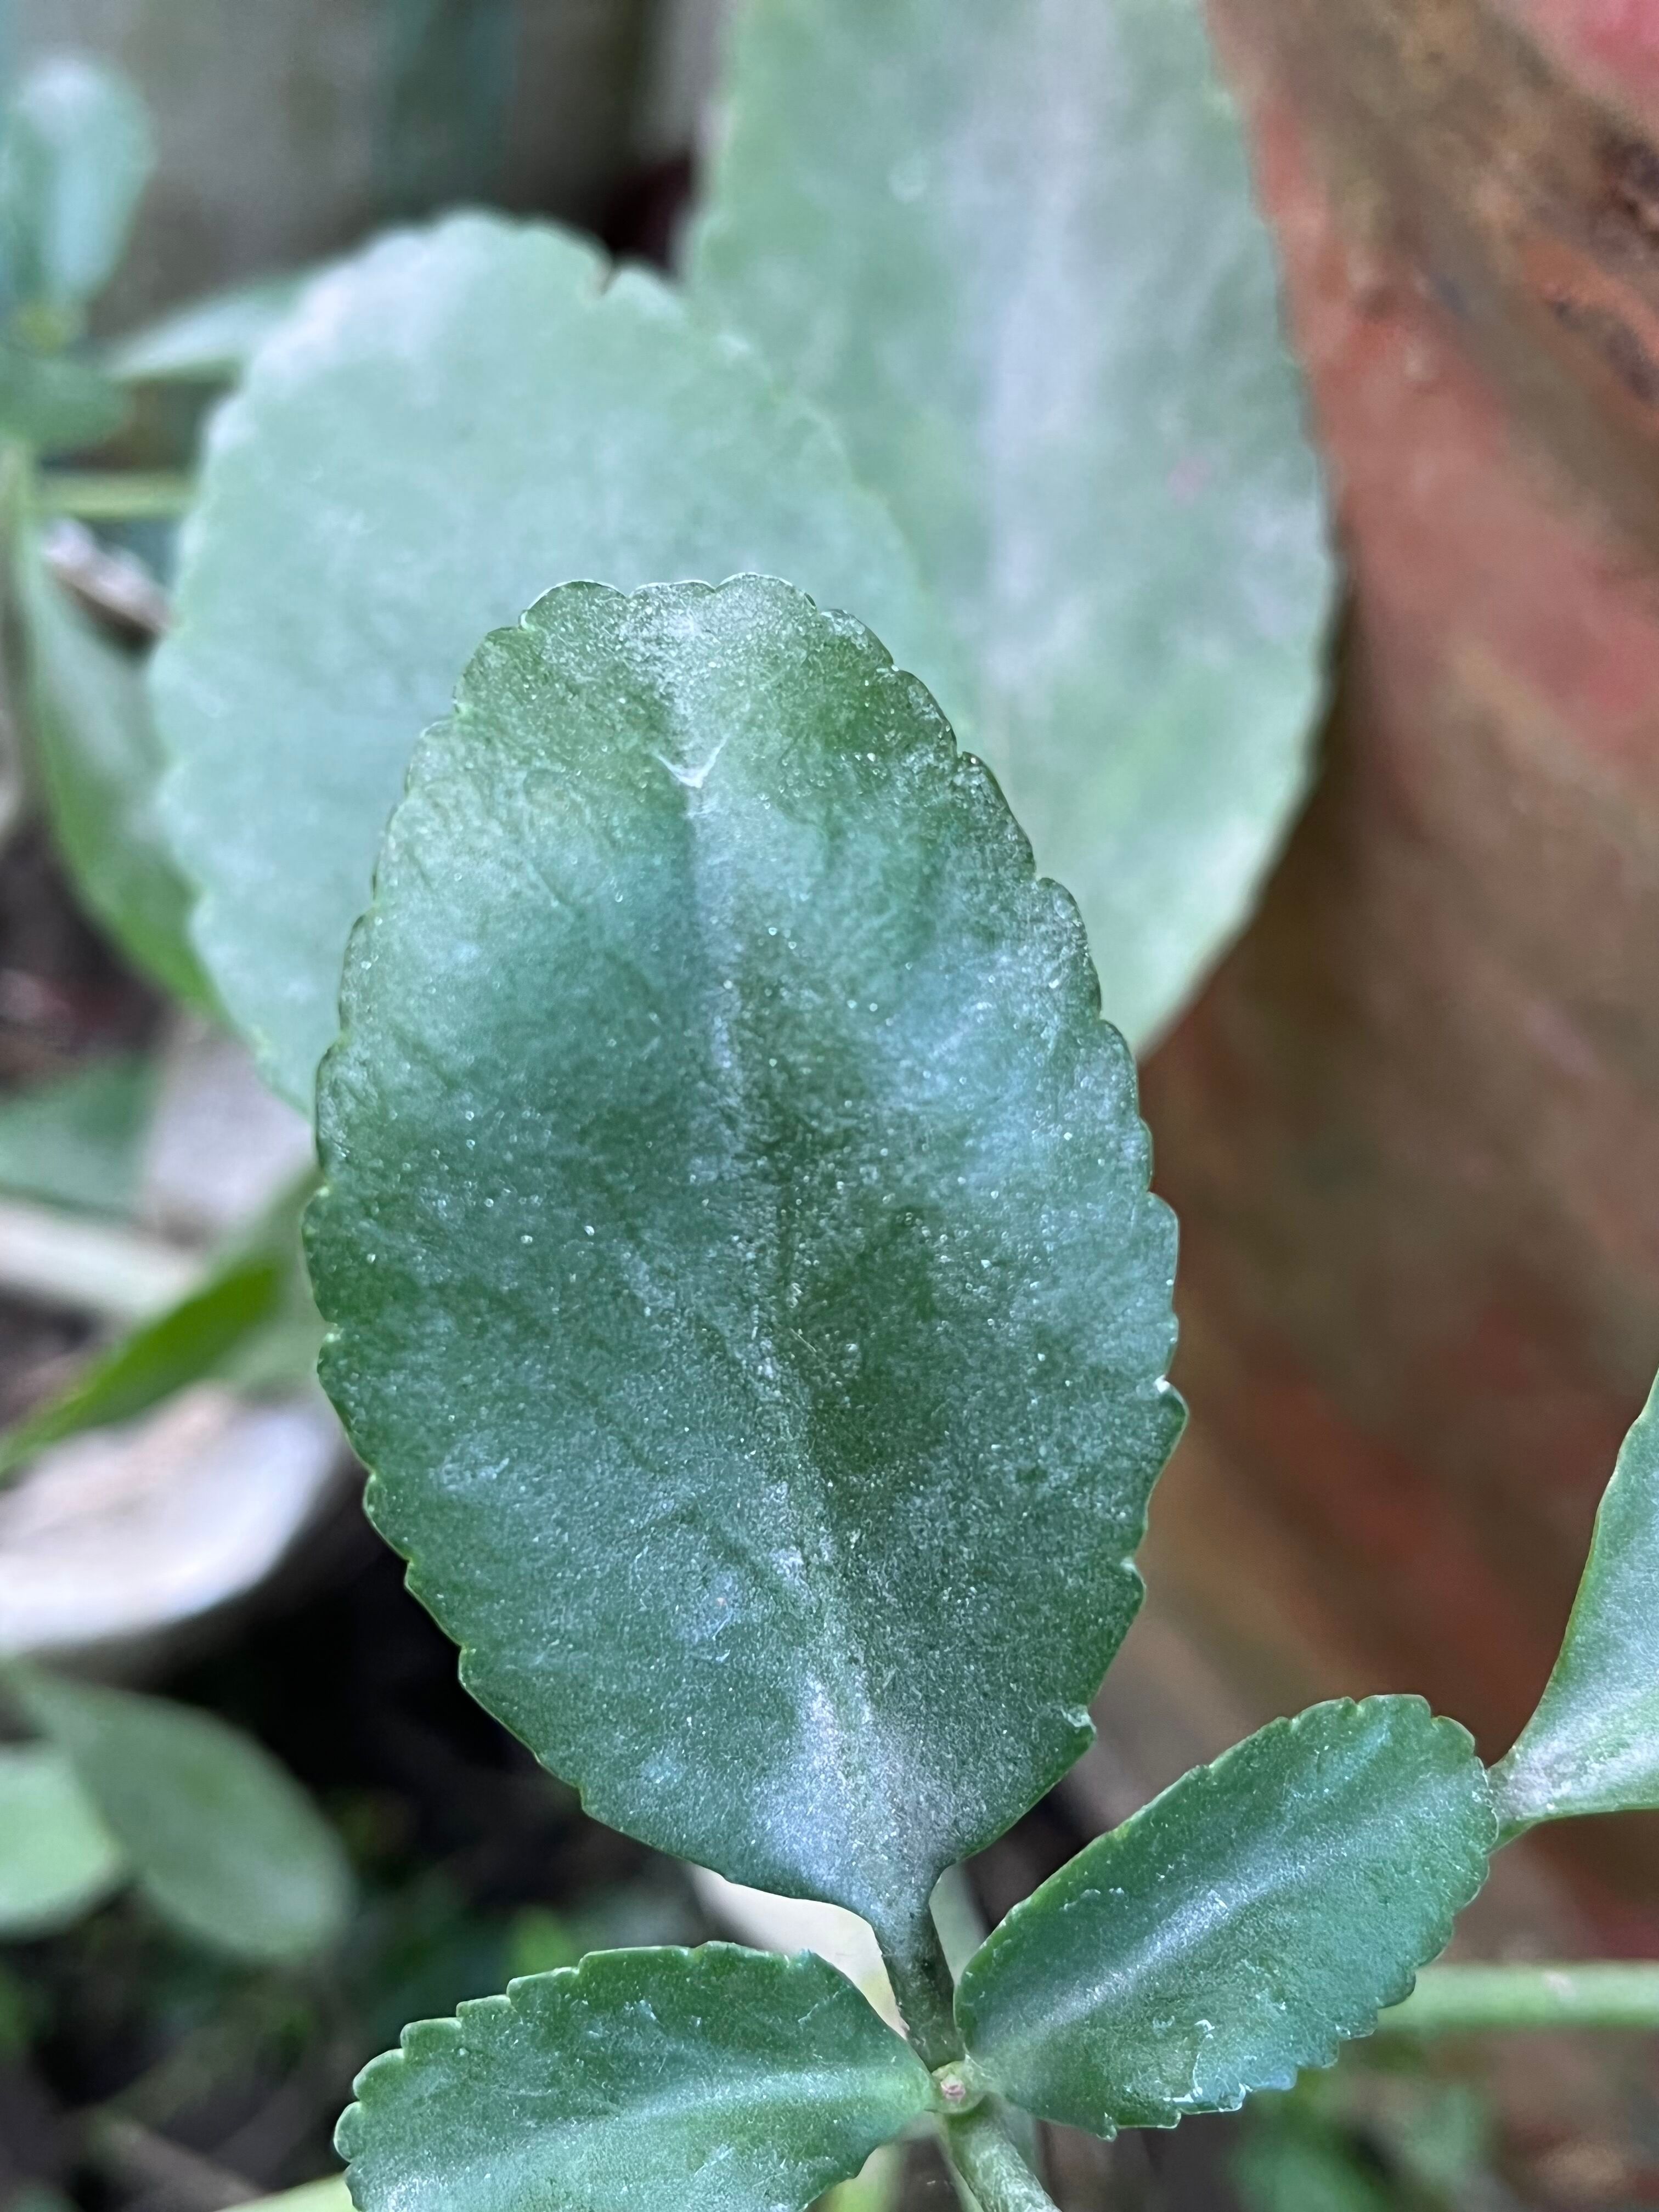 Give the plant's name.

pathorkuci
